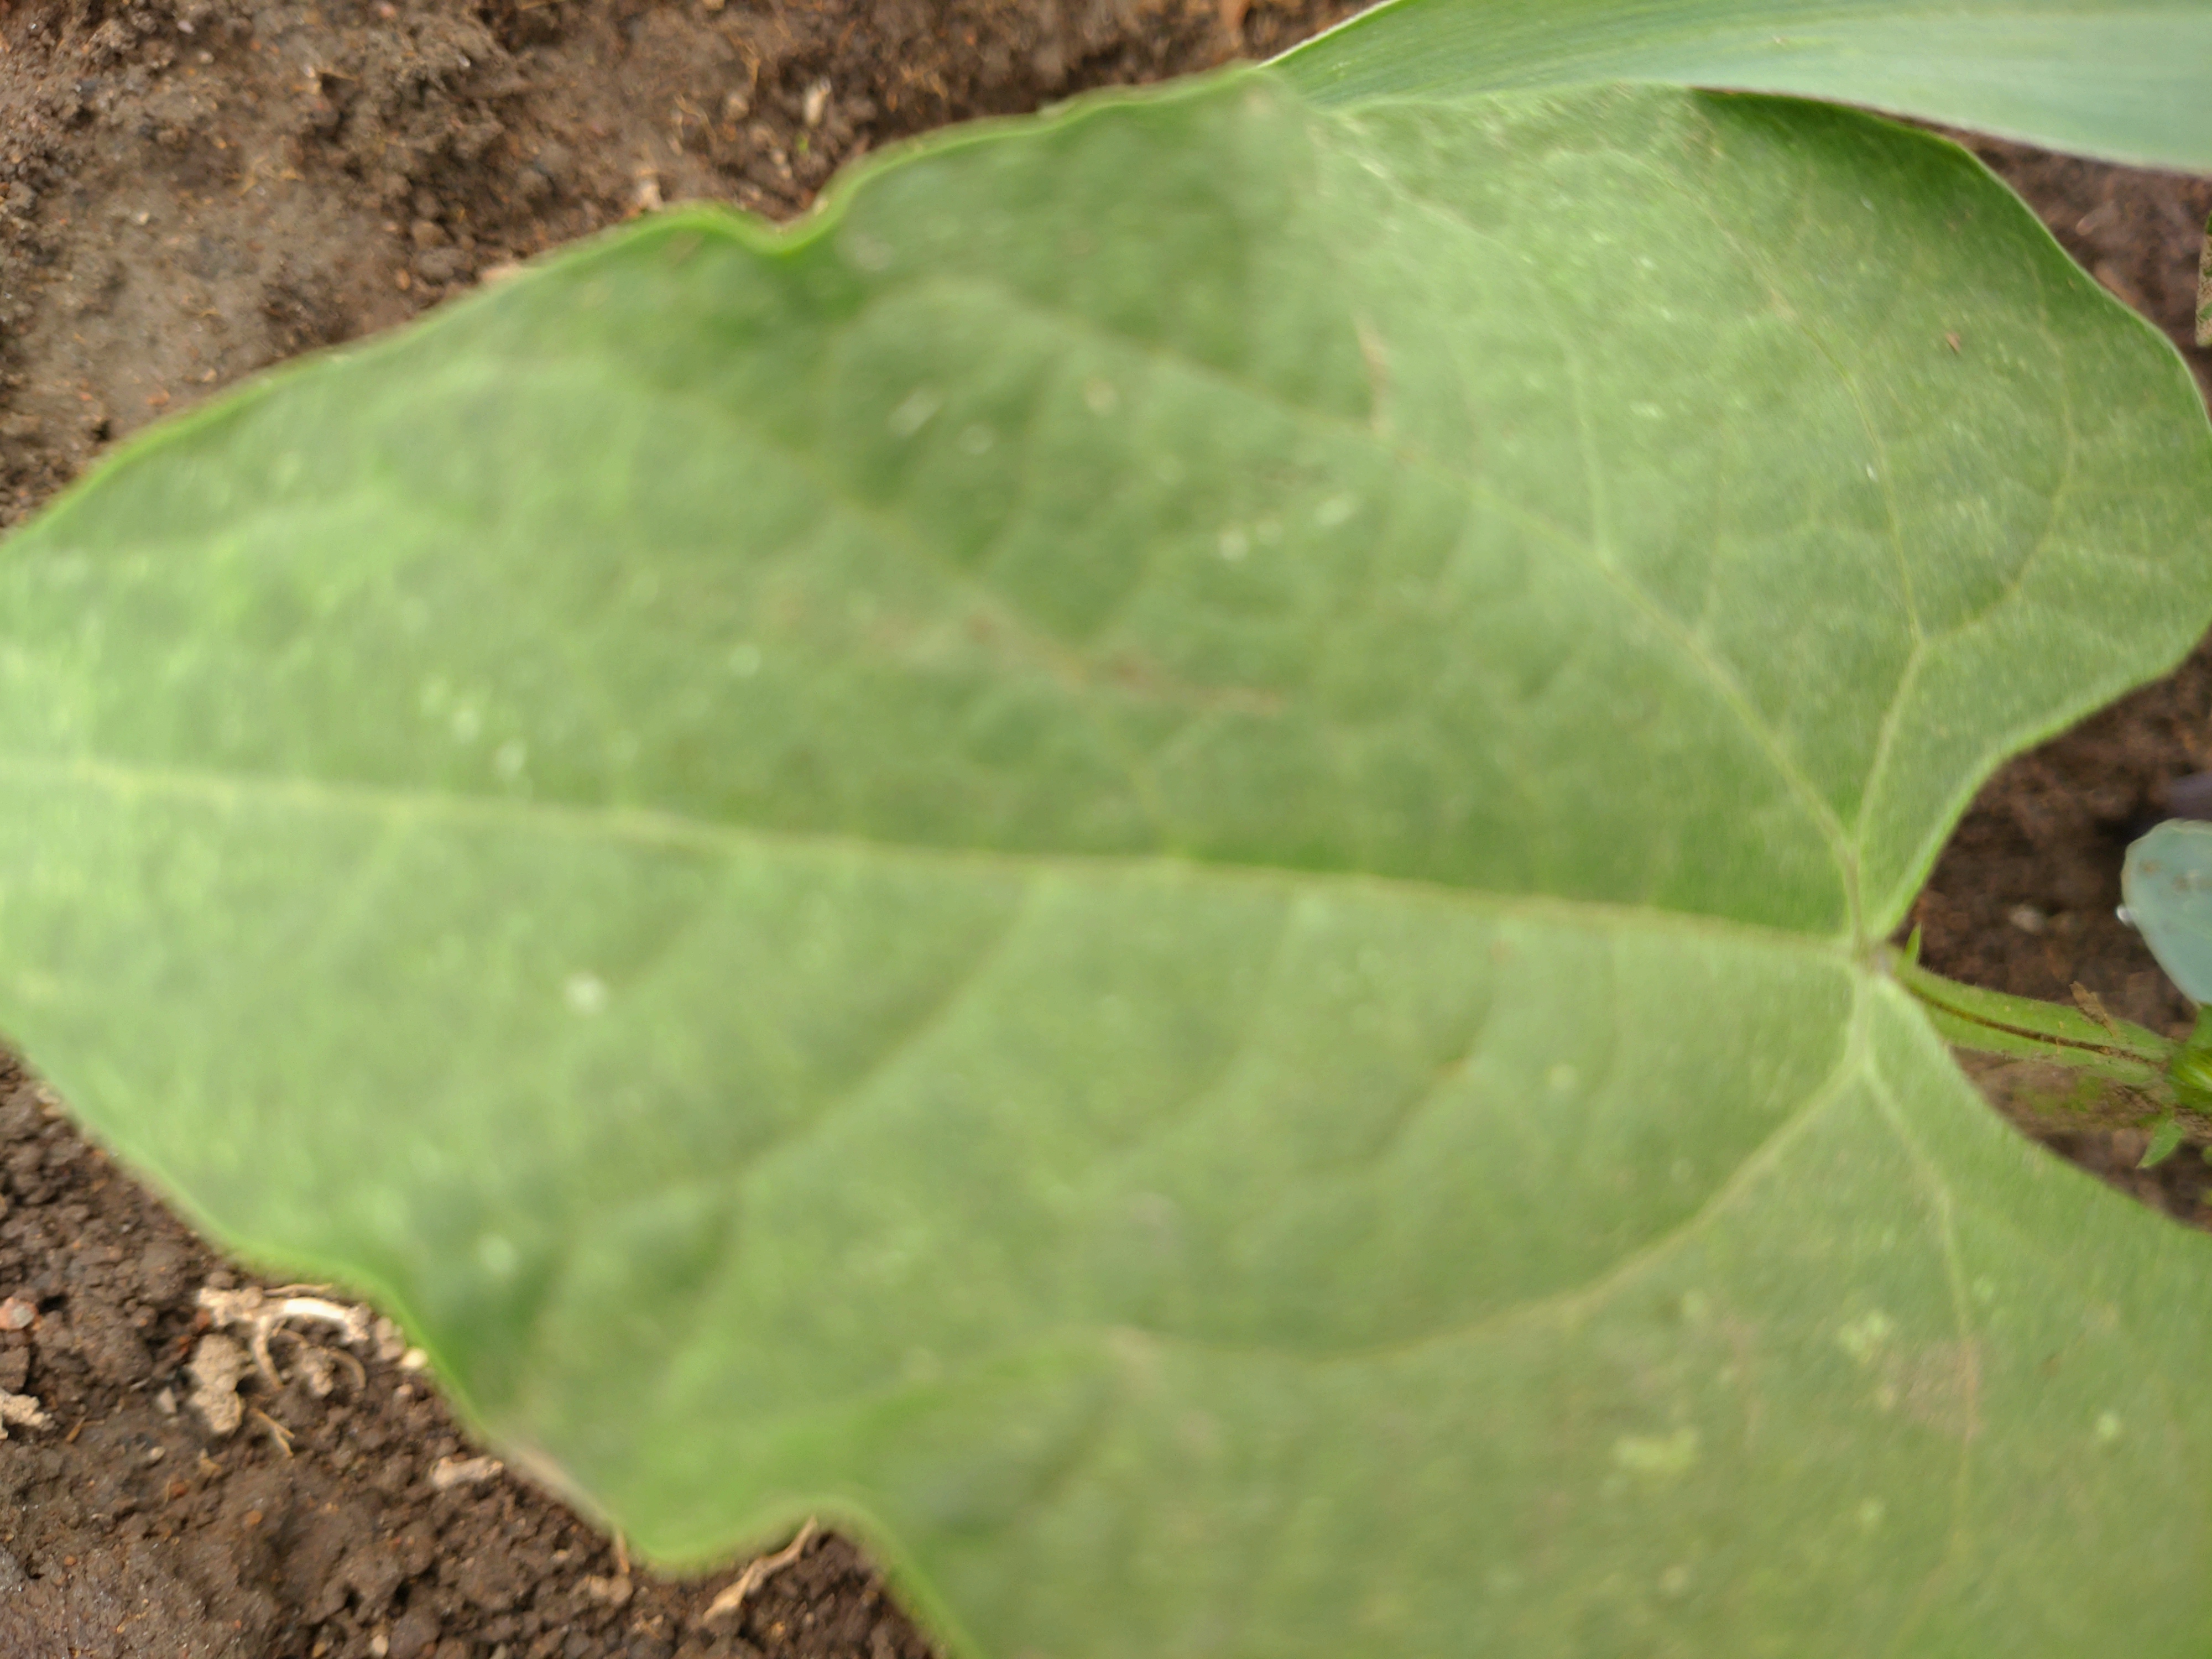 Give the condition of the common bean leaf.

healthy
